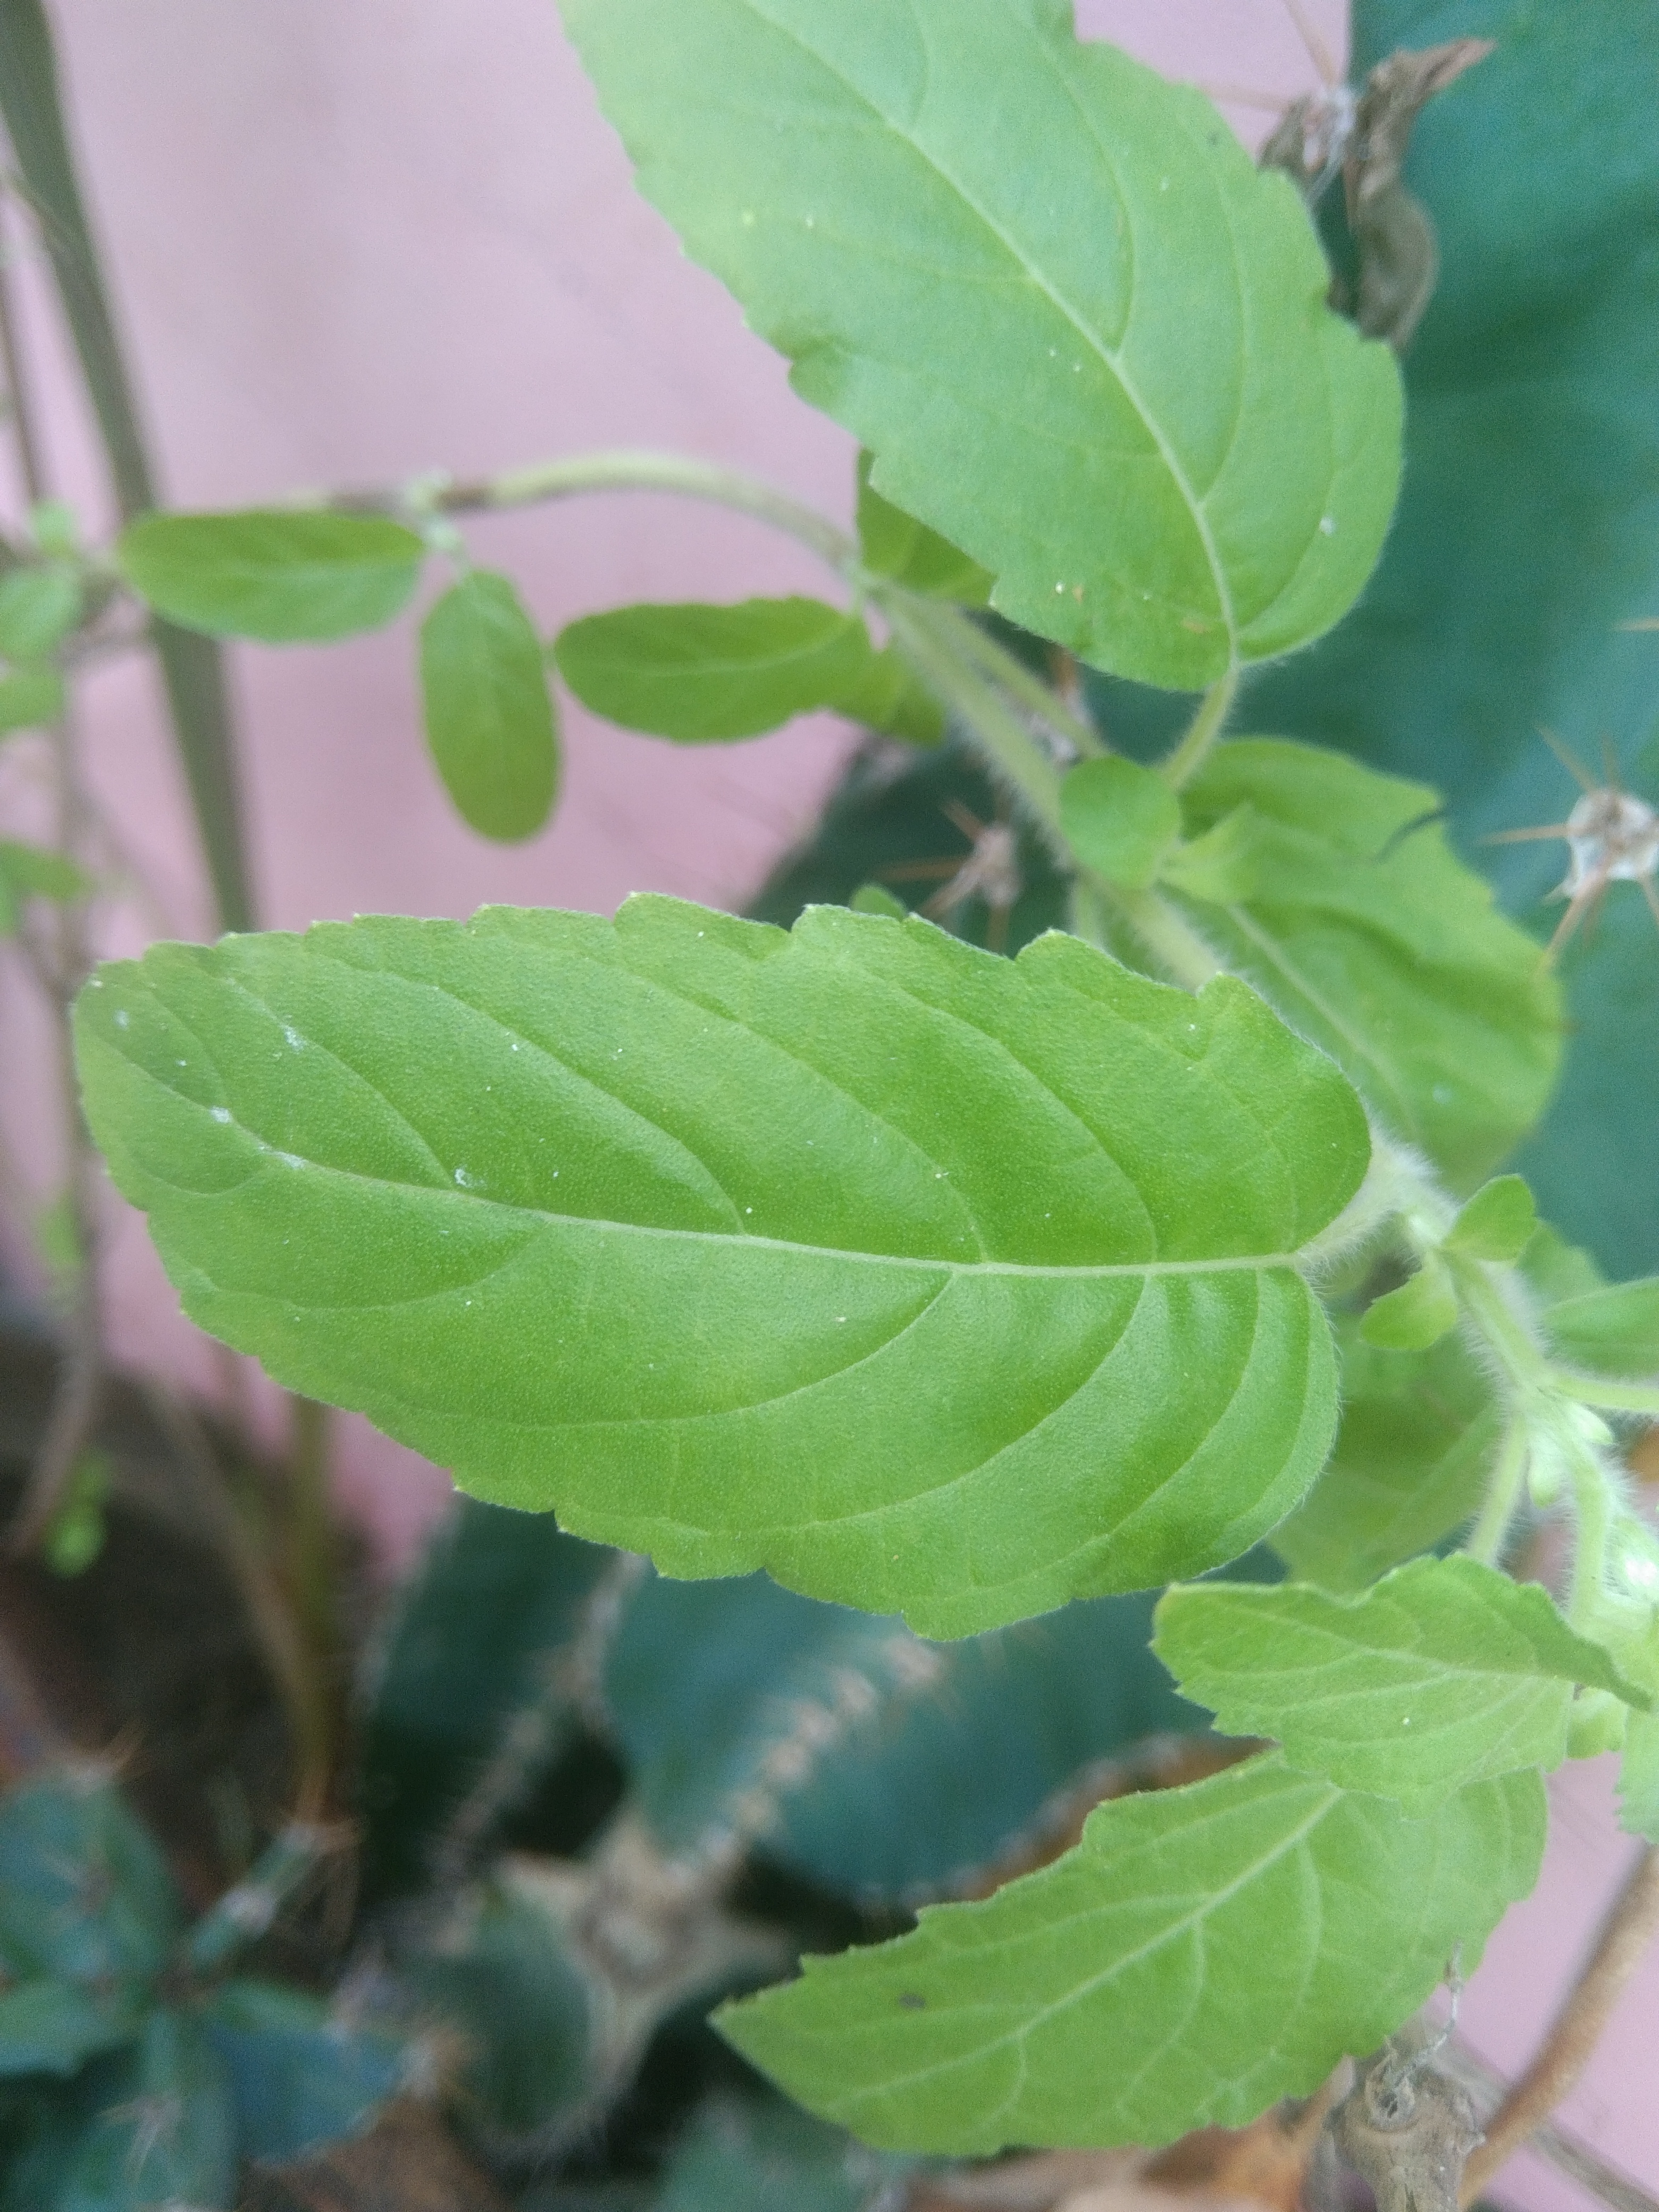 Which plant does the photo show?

tulshi
